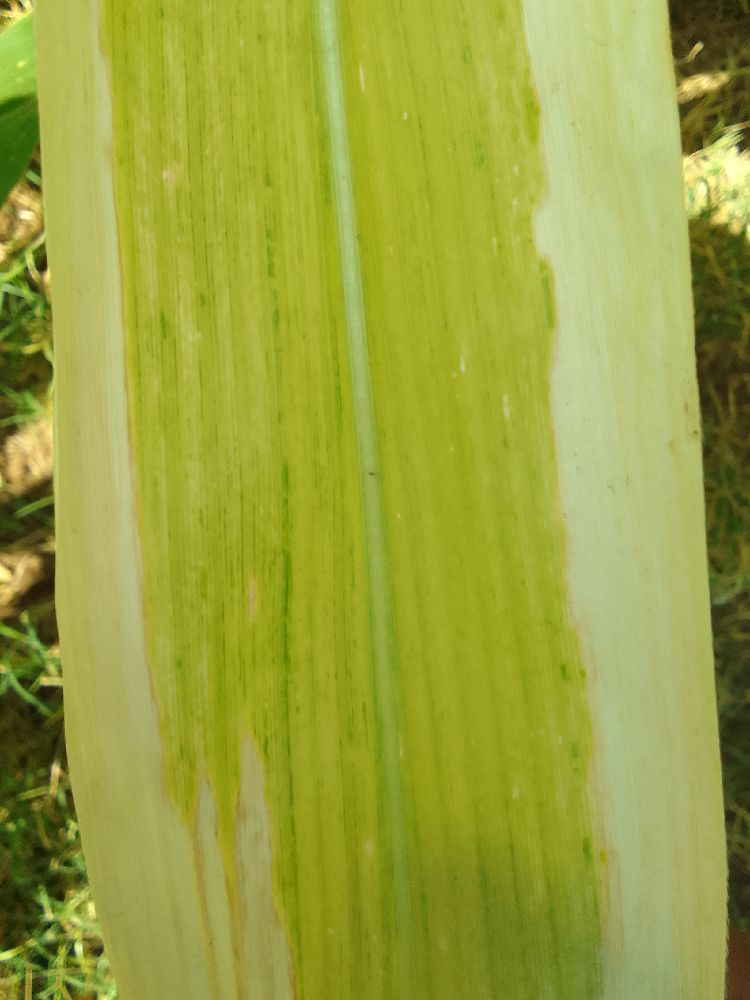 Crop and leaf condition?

maize, maize lethal necrosis
